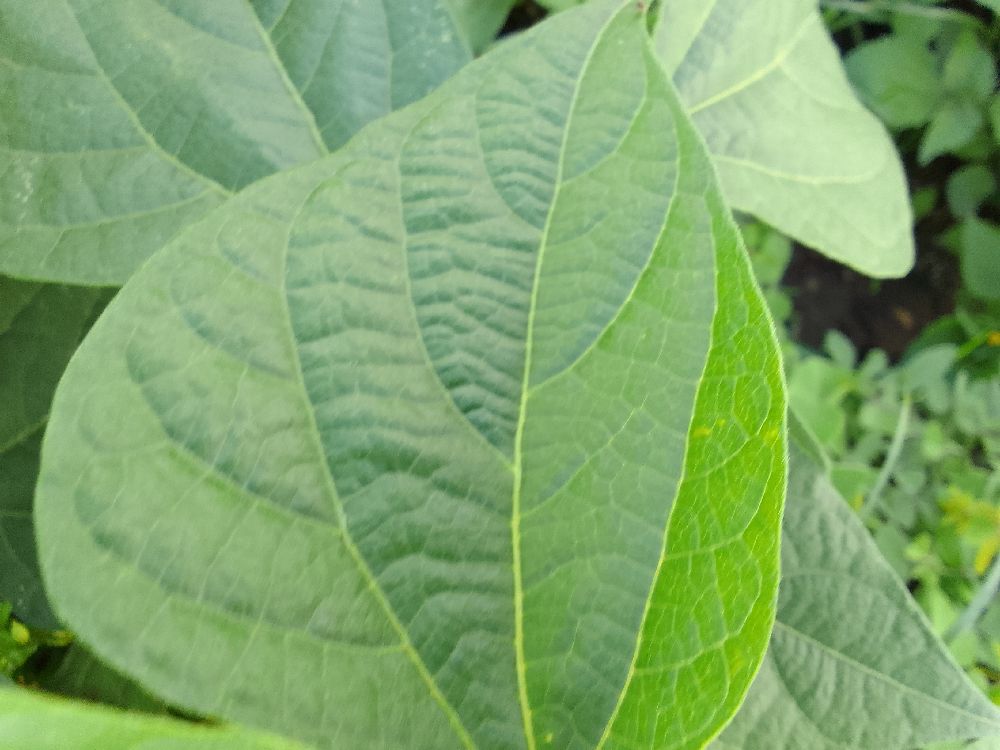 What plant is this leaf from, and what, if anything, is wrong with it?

common bean, healthy
